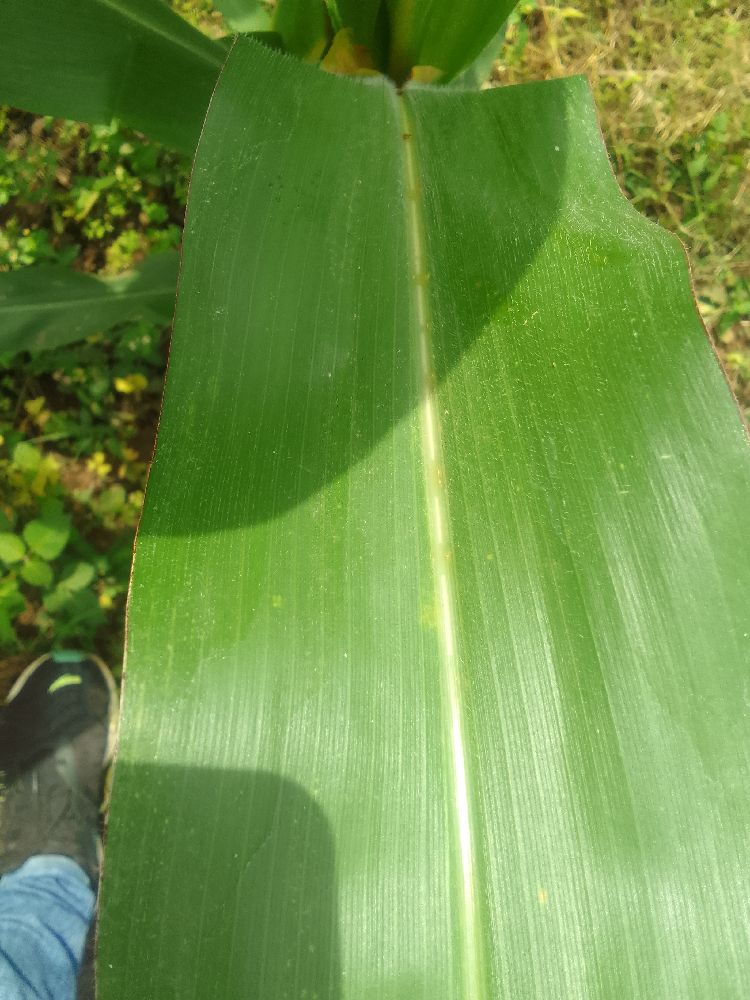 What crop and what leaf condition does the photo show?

maize, healthy
